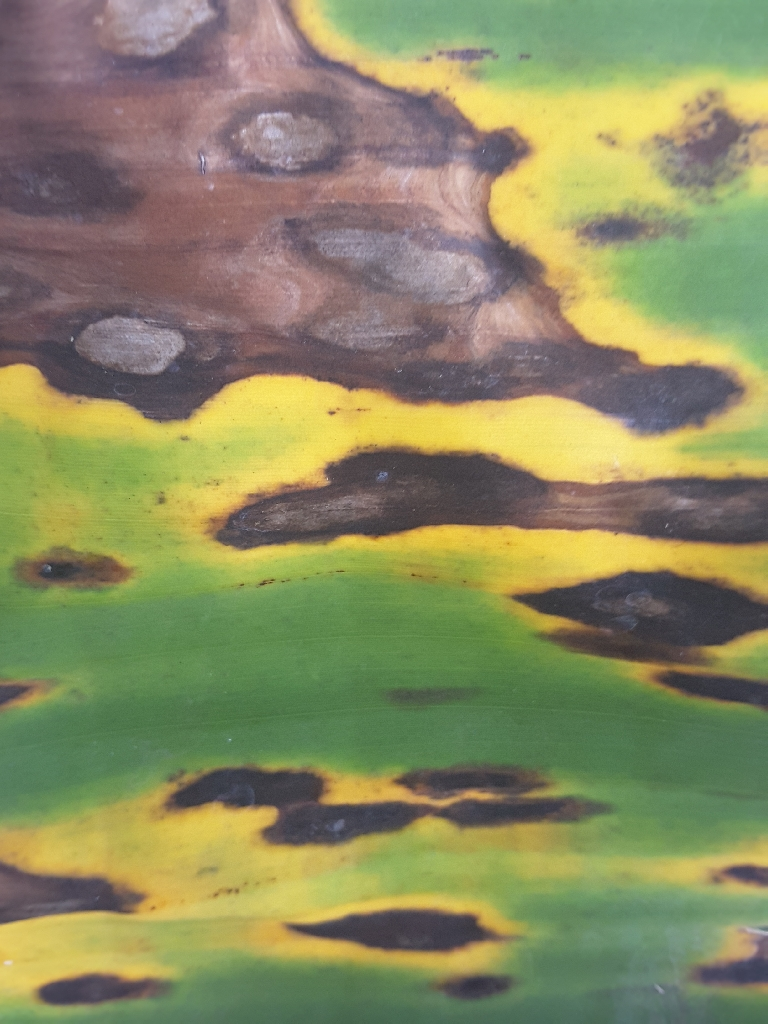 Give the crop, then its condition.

banana, black sigatoka
